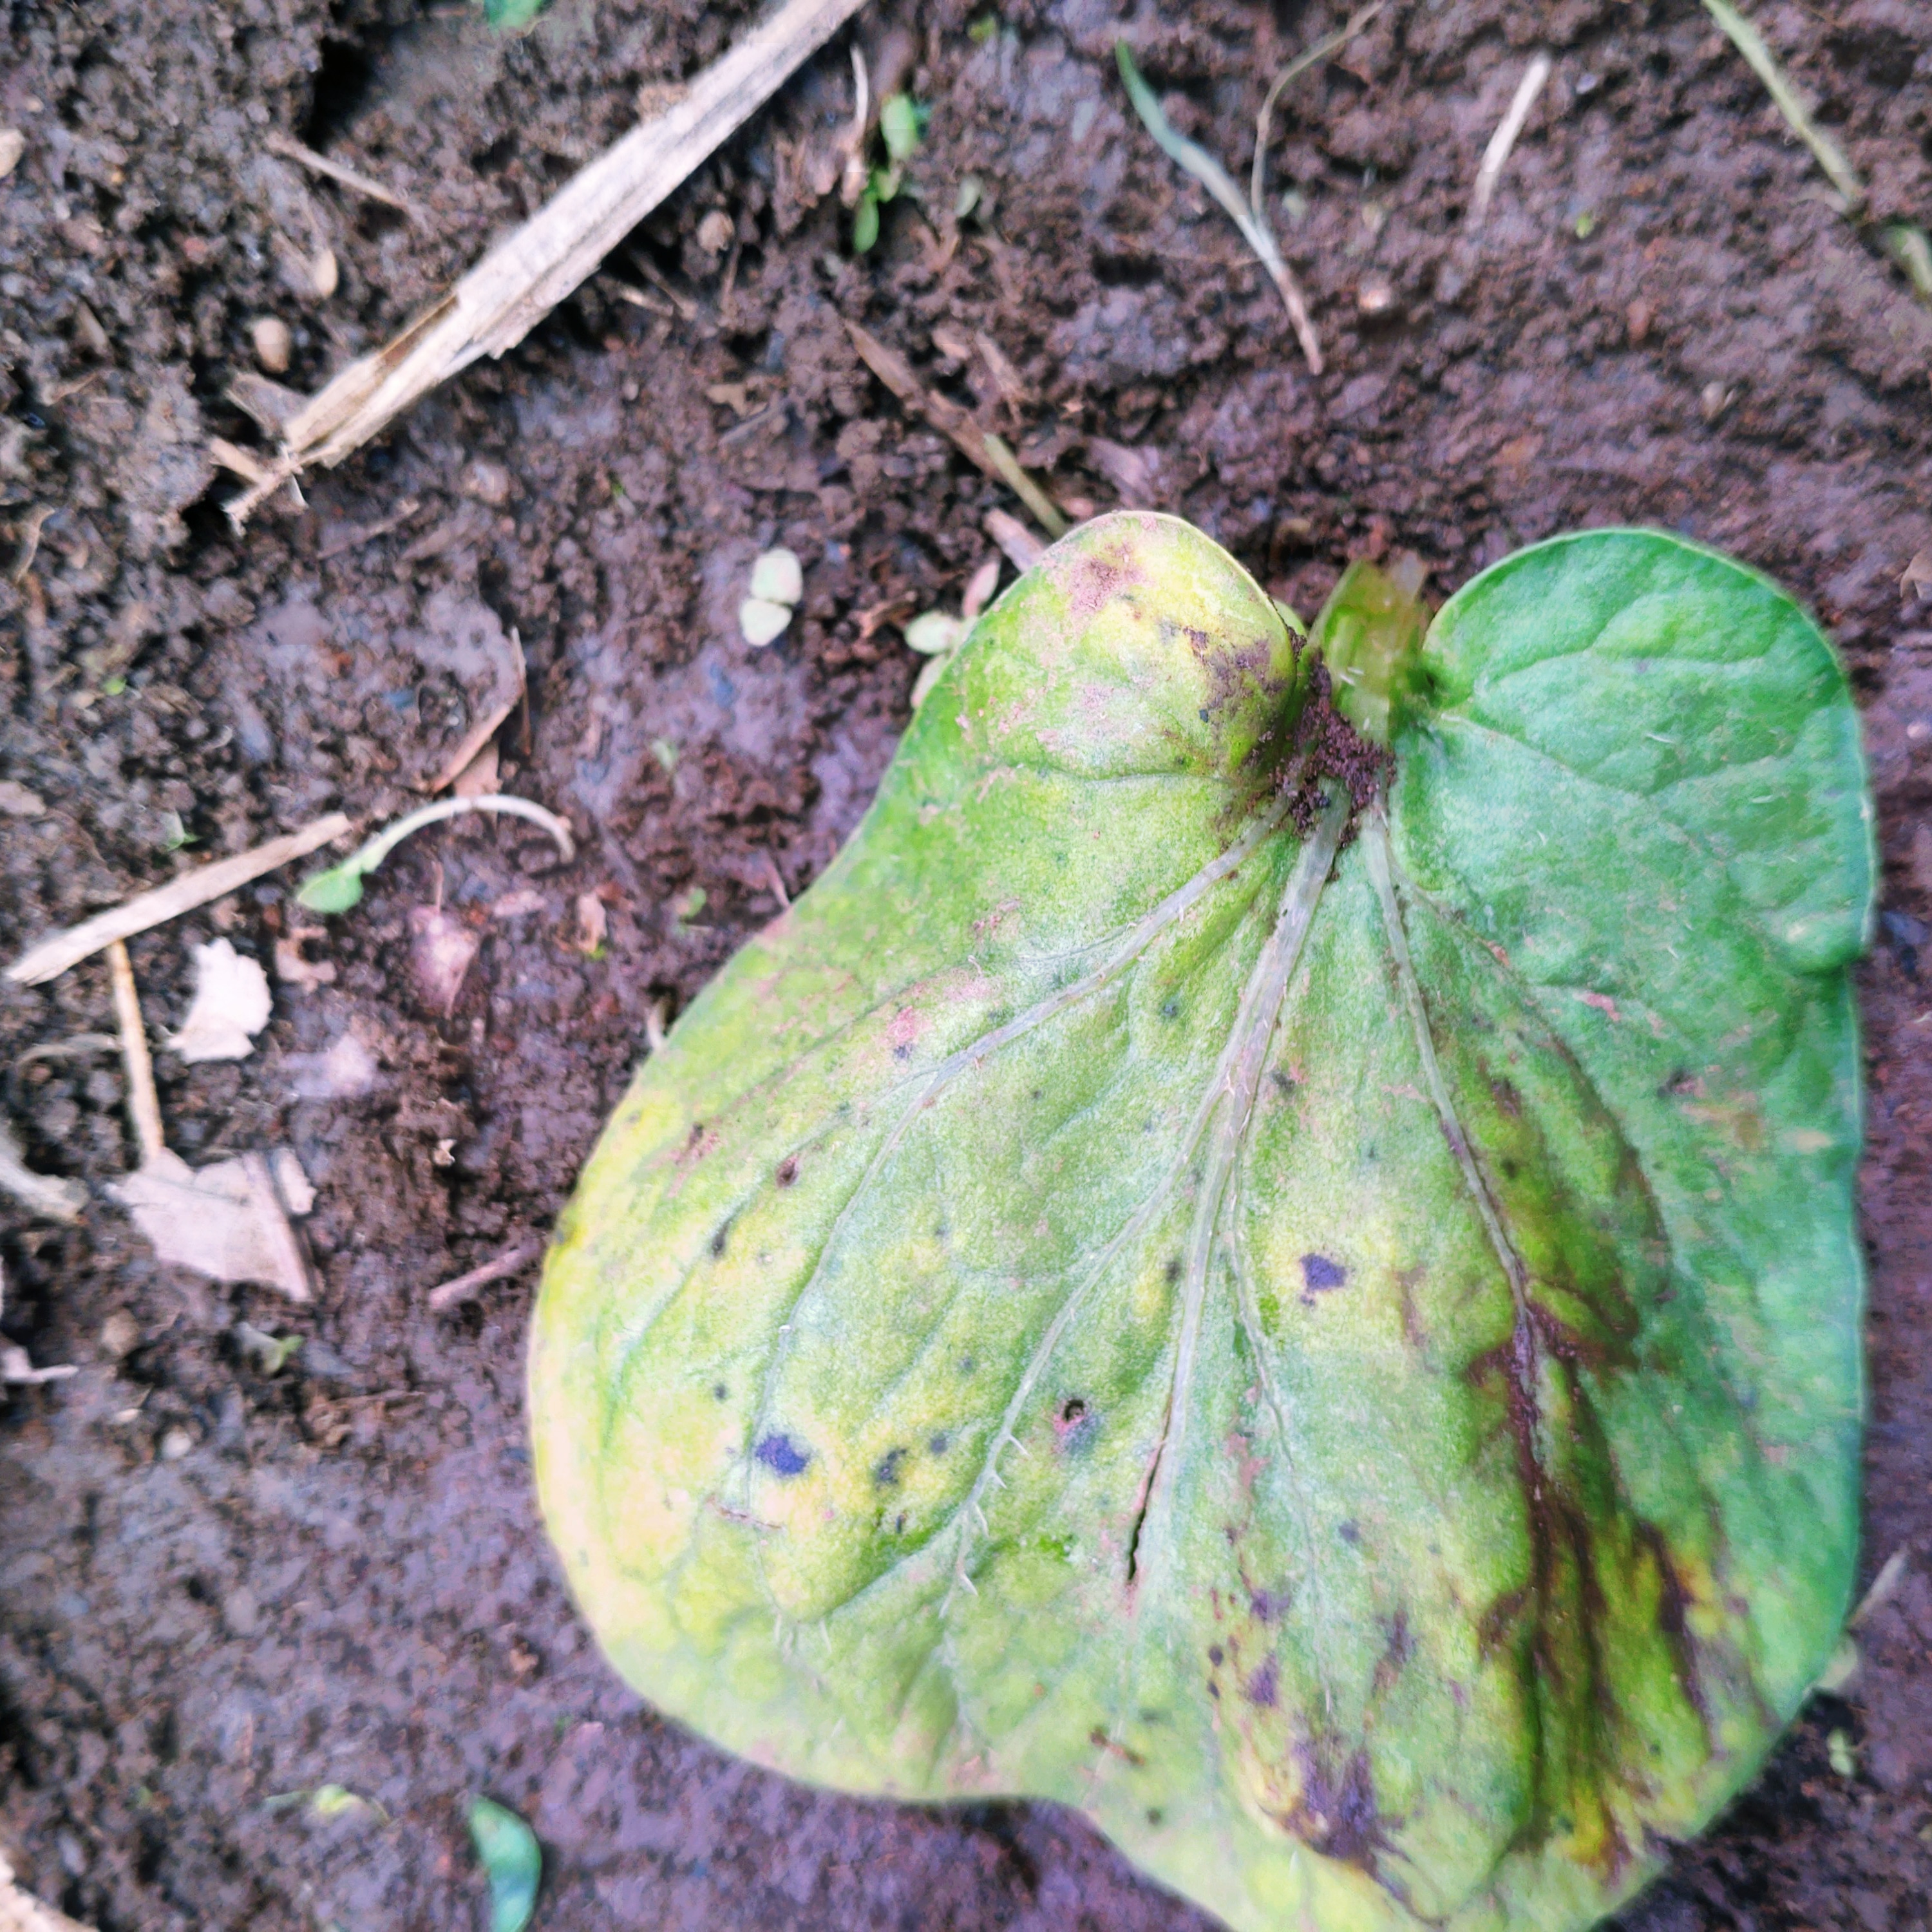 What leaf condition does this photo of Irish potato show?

late blight
